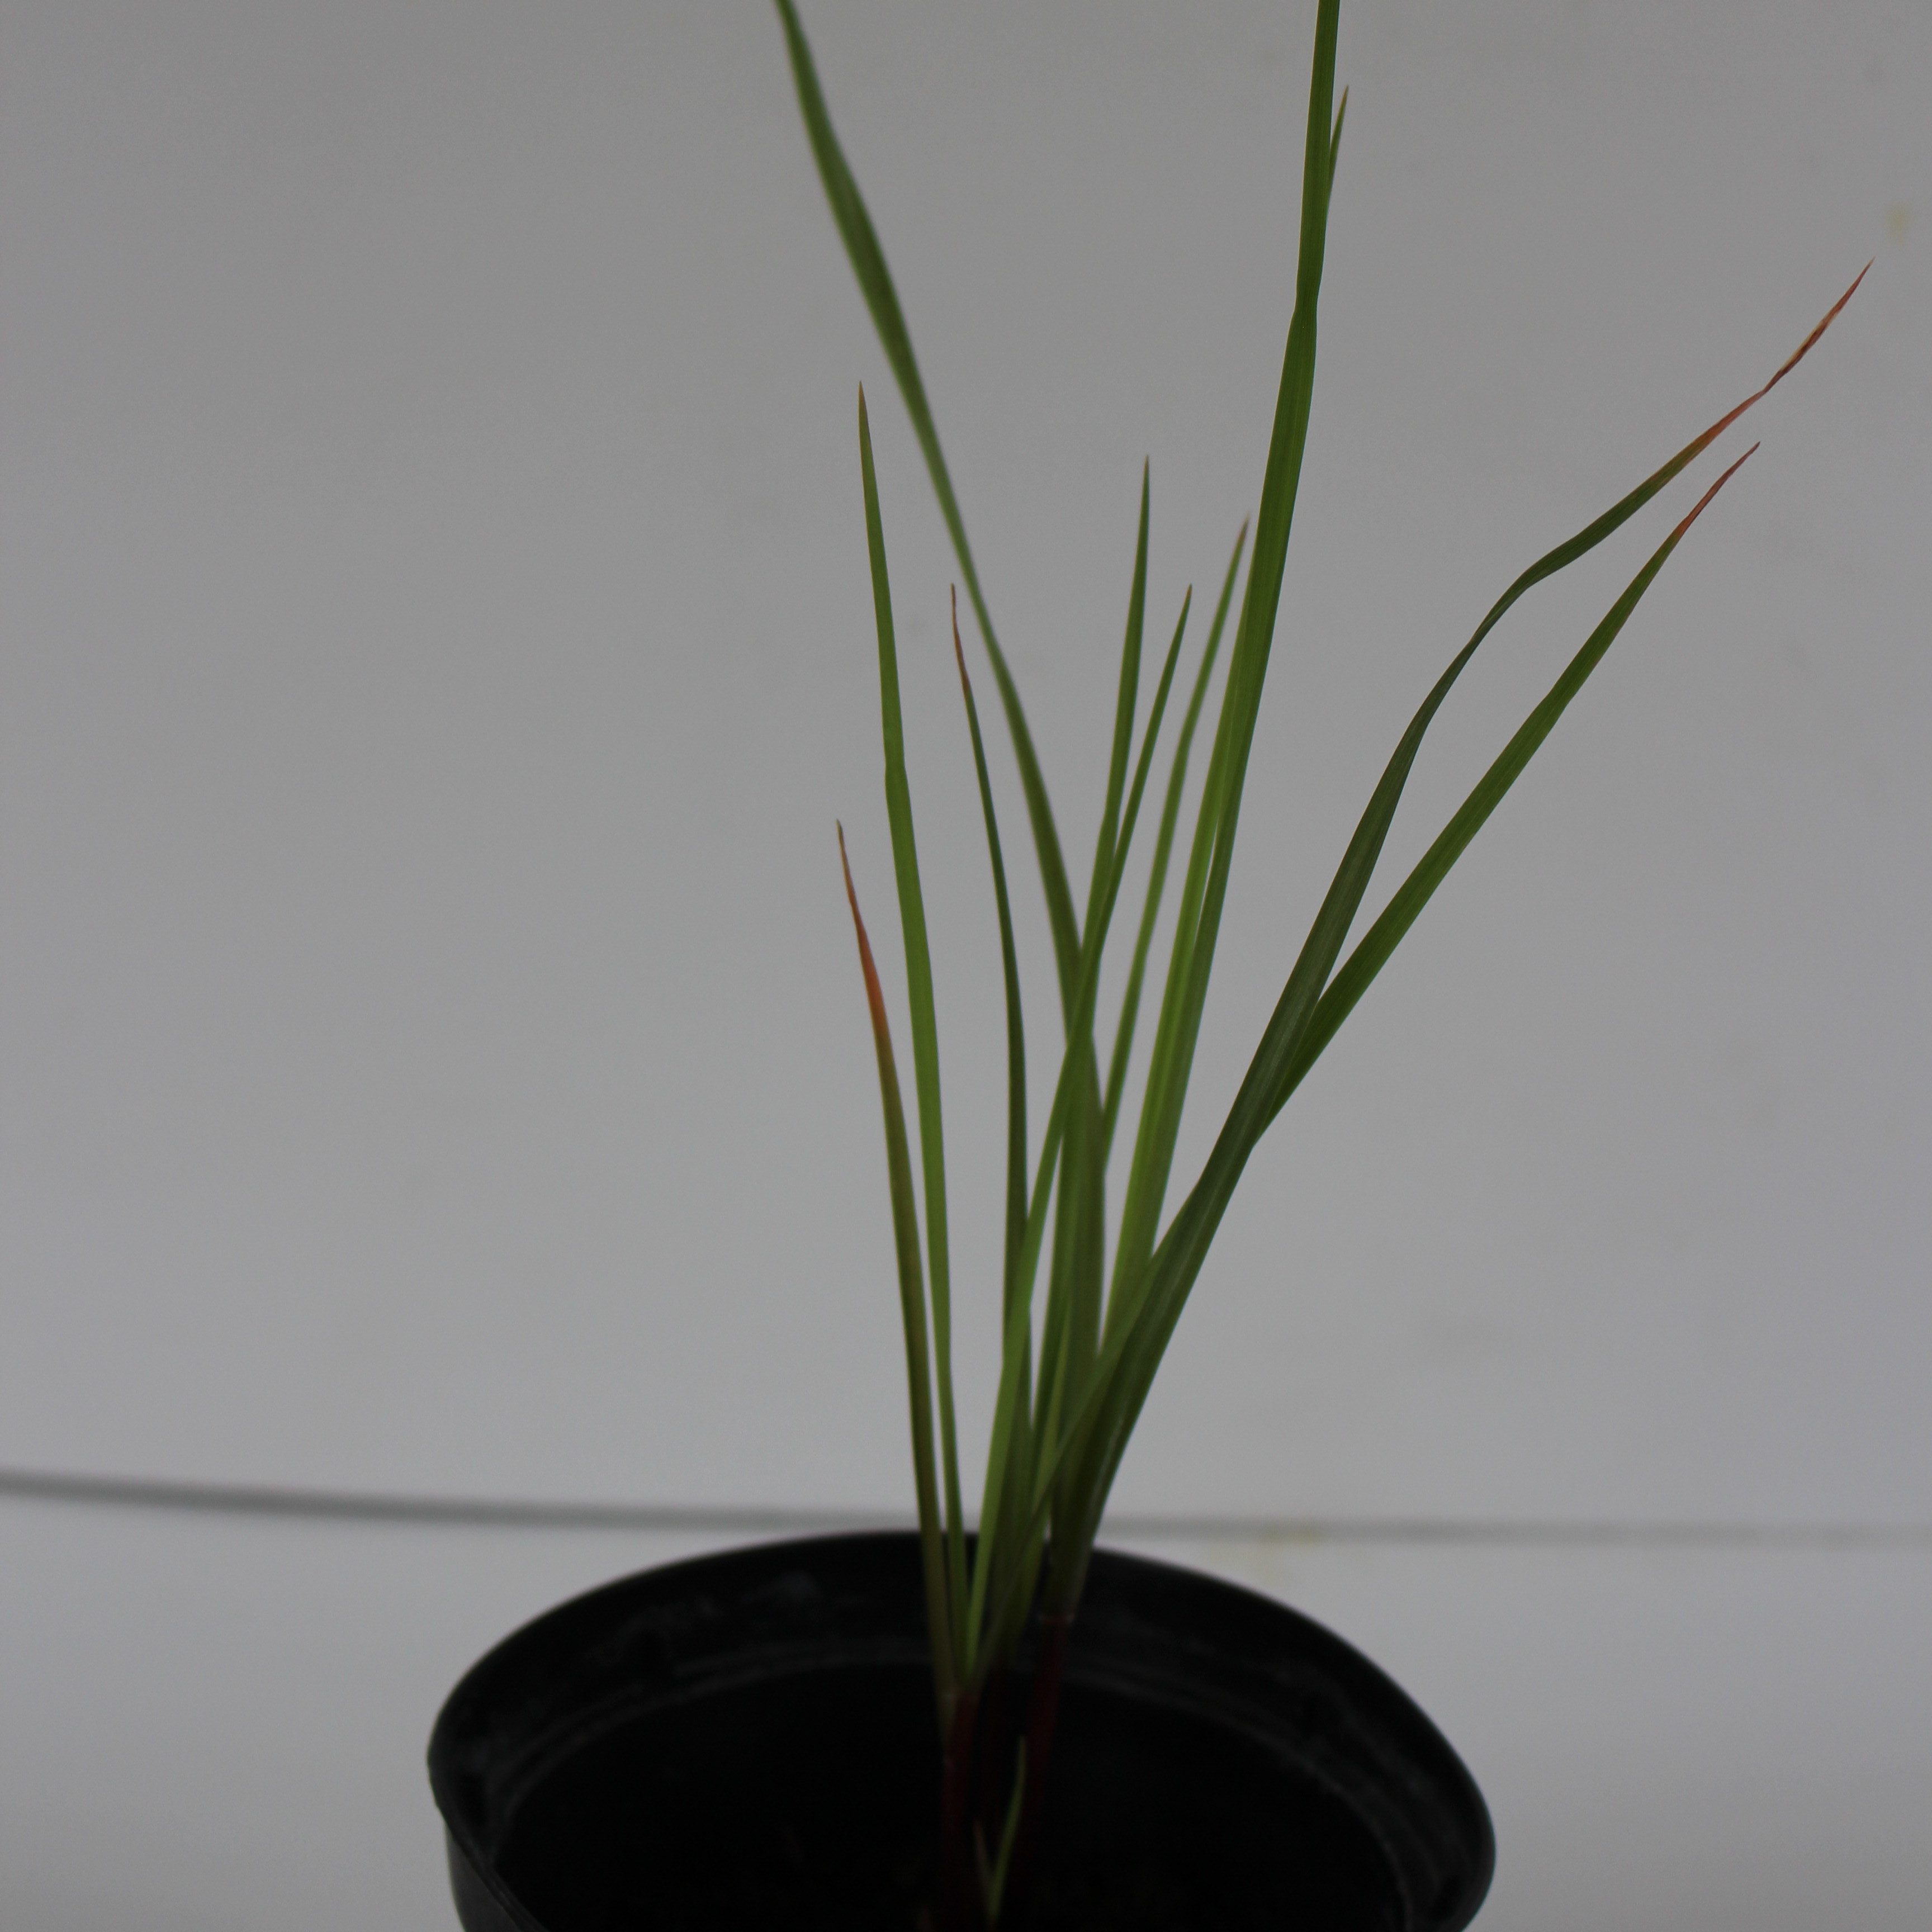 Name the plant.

Lolium multiflorum
